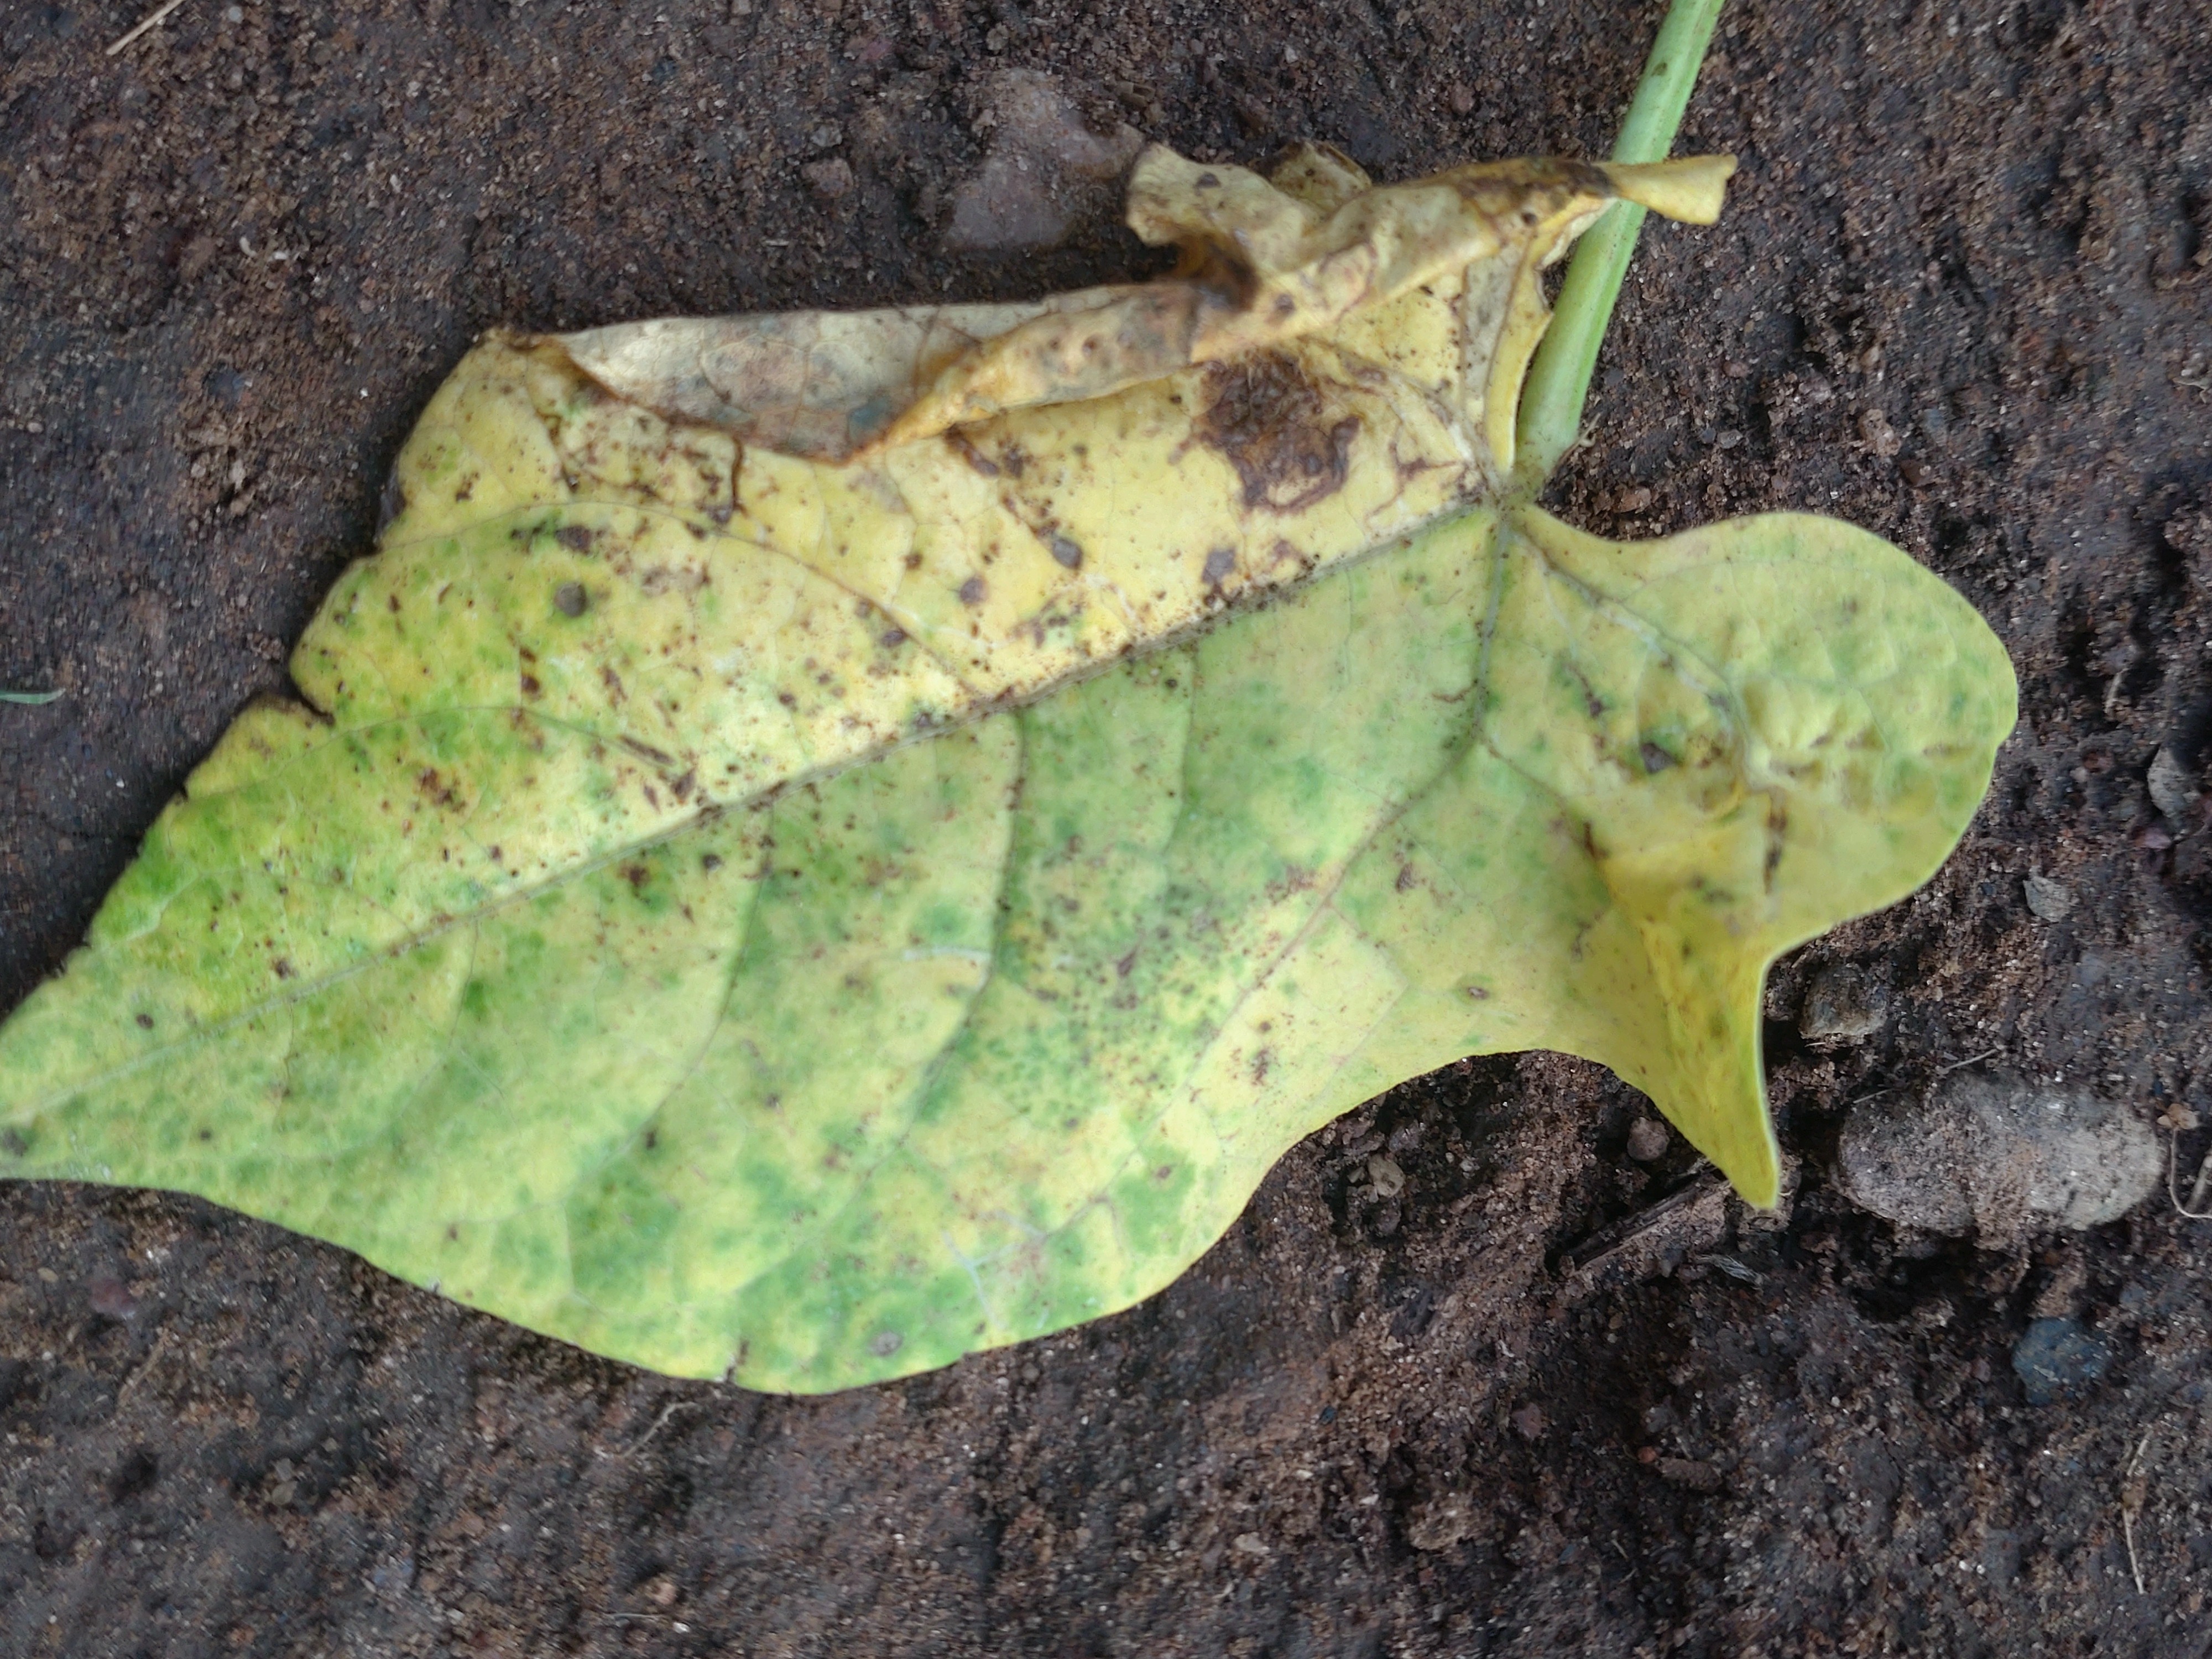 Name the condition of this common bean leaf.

rust
